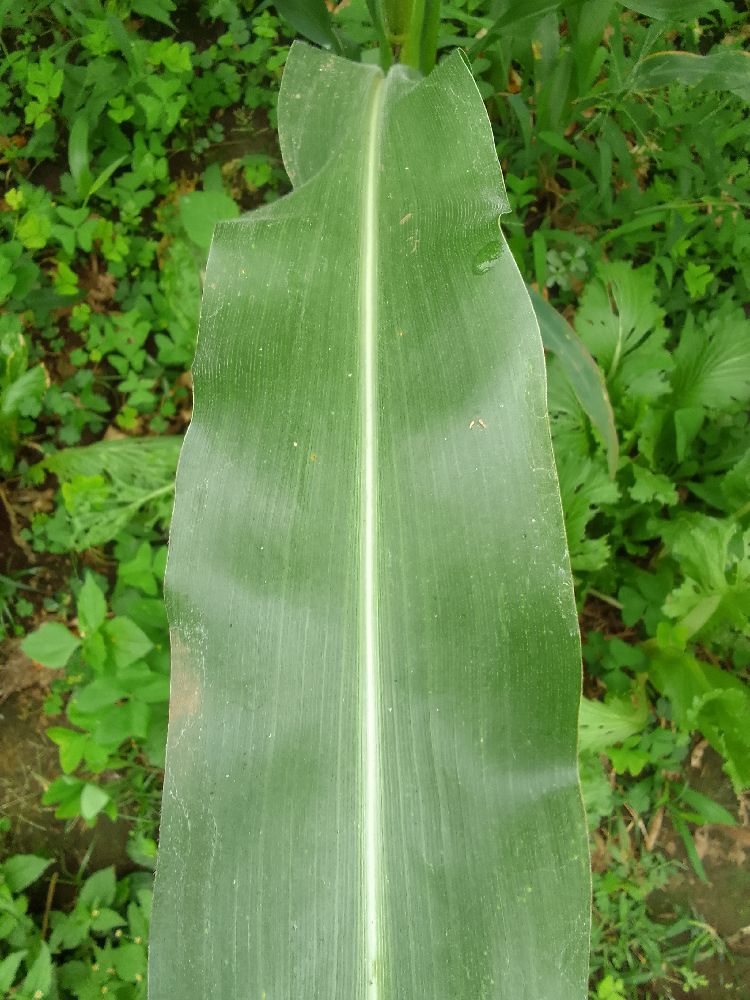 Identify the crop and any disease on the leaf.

maize, healthy
